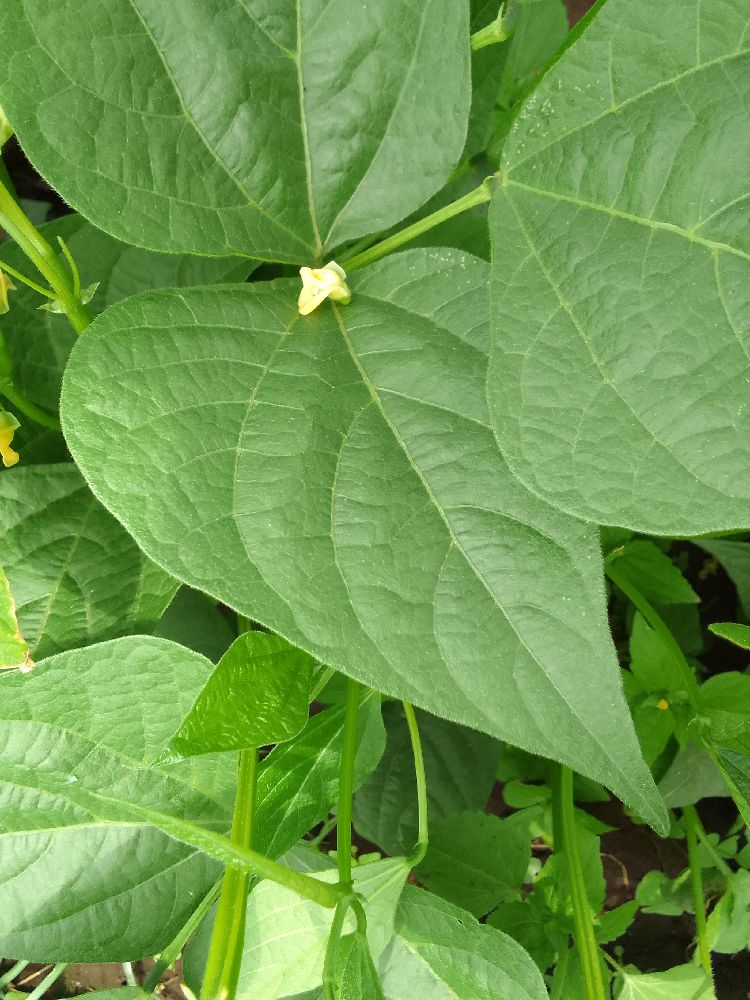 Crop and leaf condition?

common bean, healthy
